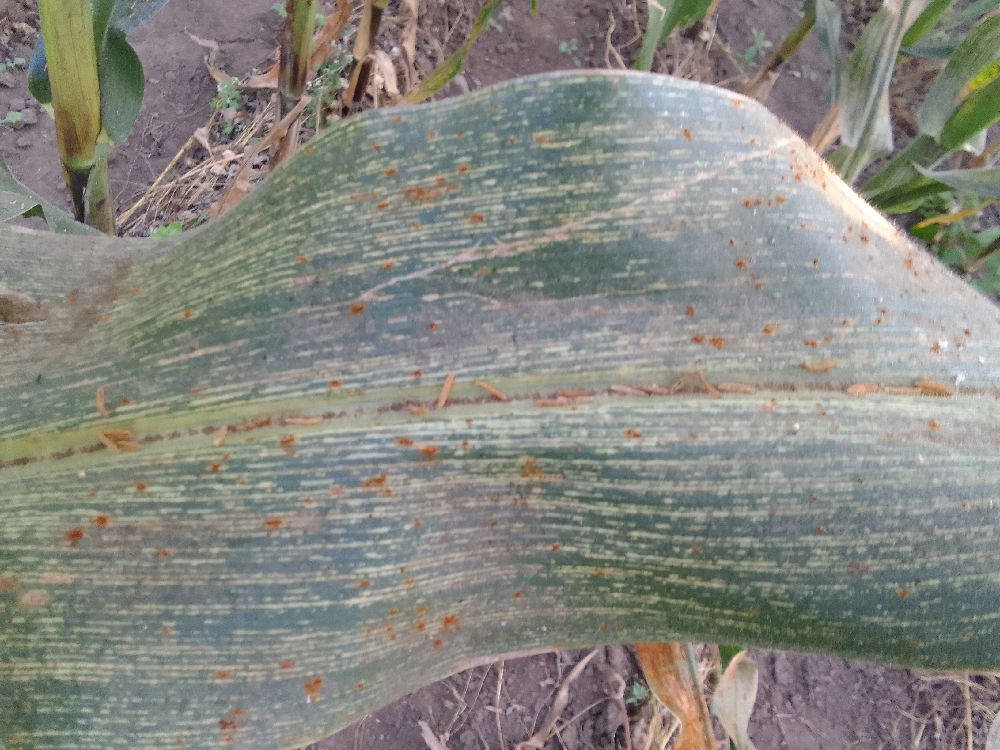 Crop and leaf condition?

maize, maize streak virus
